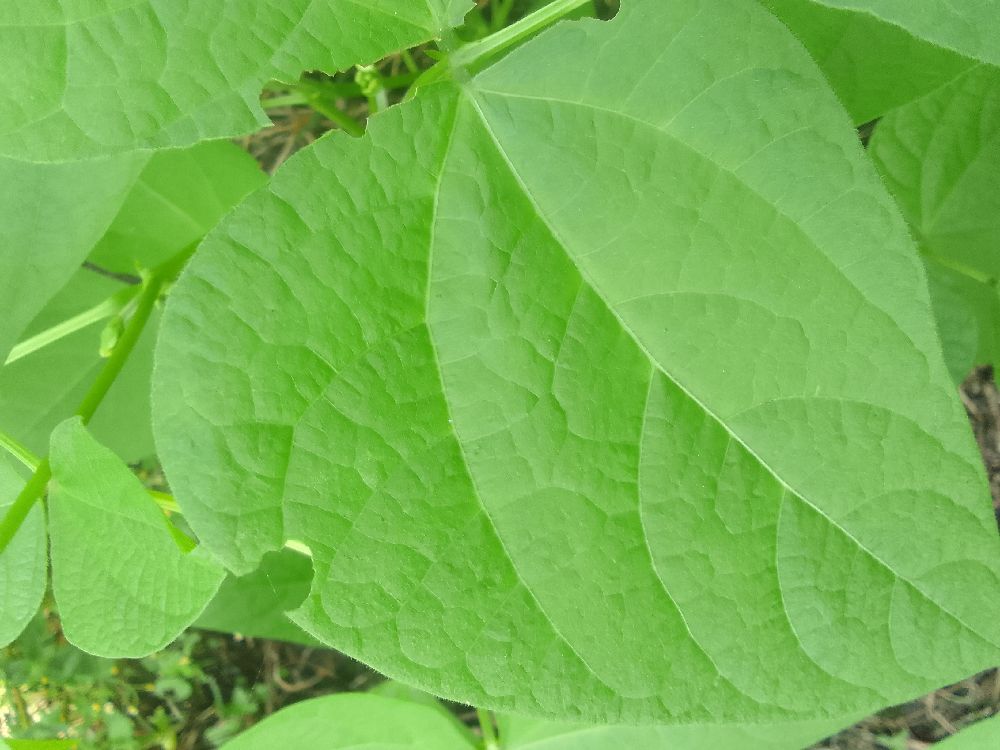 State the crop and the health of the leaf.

common bean, healthy
